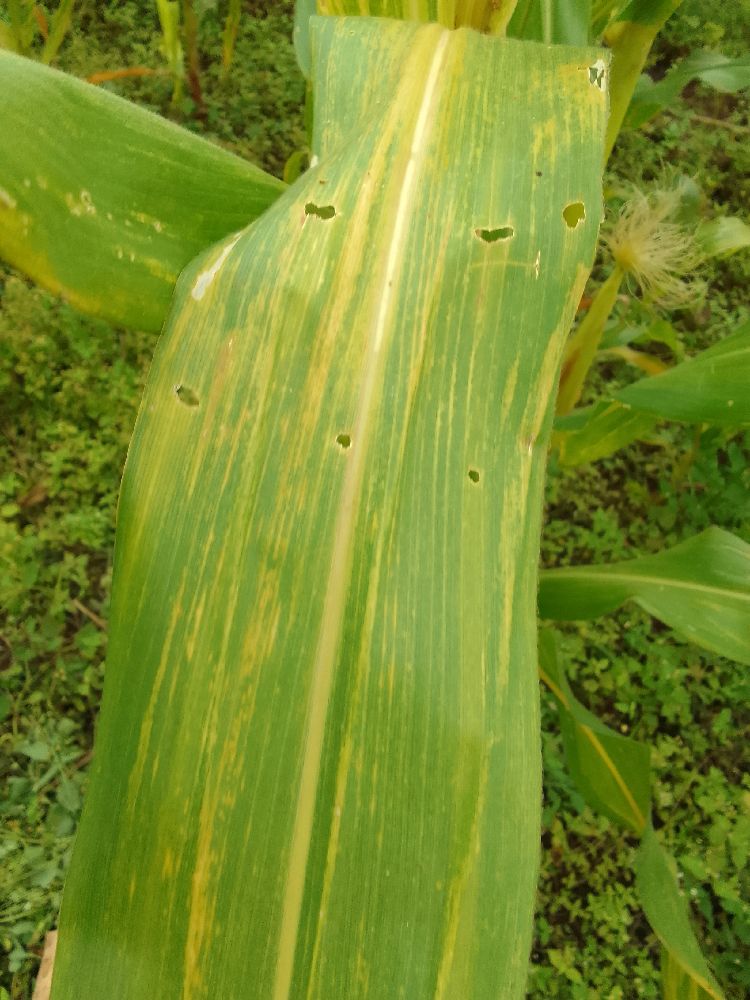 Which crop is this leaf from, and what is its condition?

maize, maize lethal necrosis
